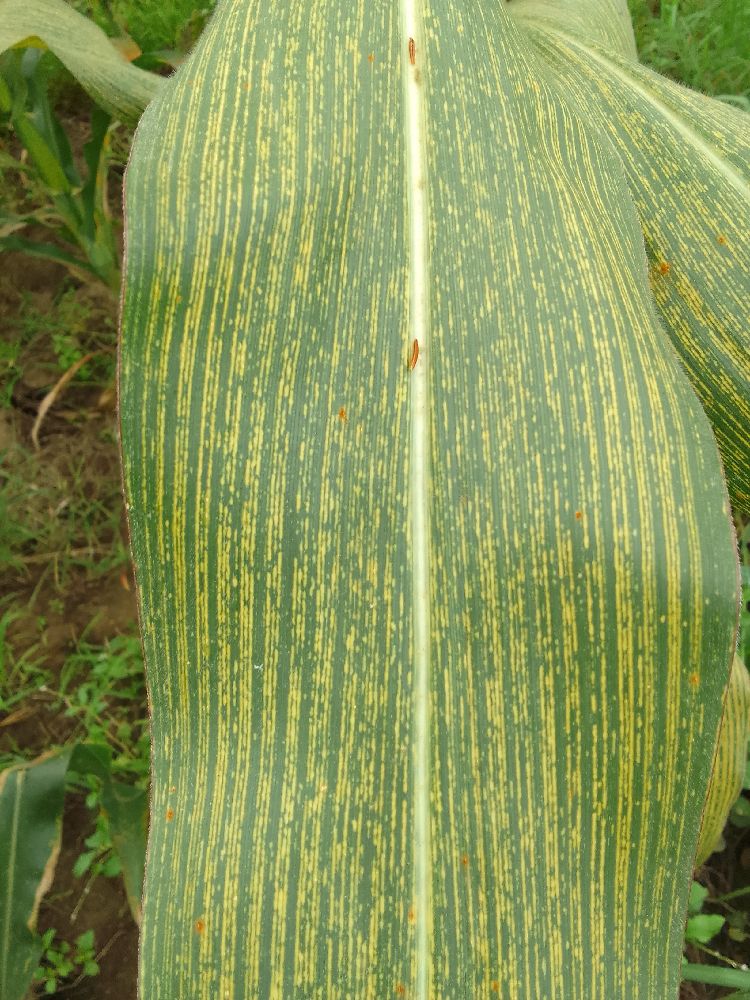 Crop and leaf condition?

maize, maize streak virus
